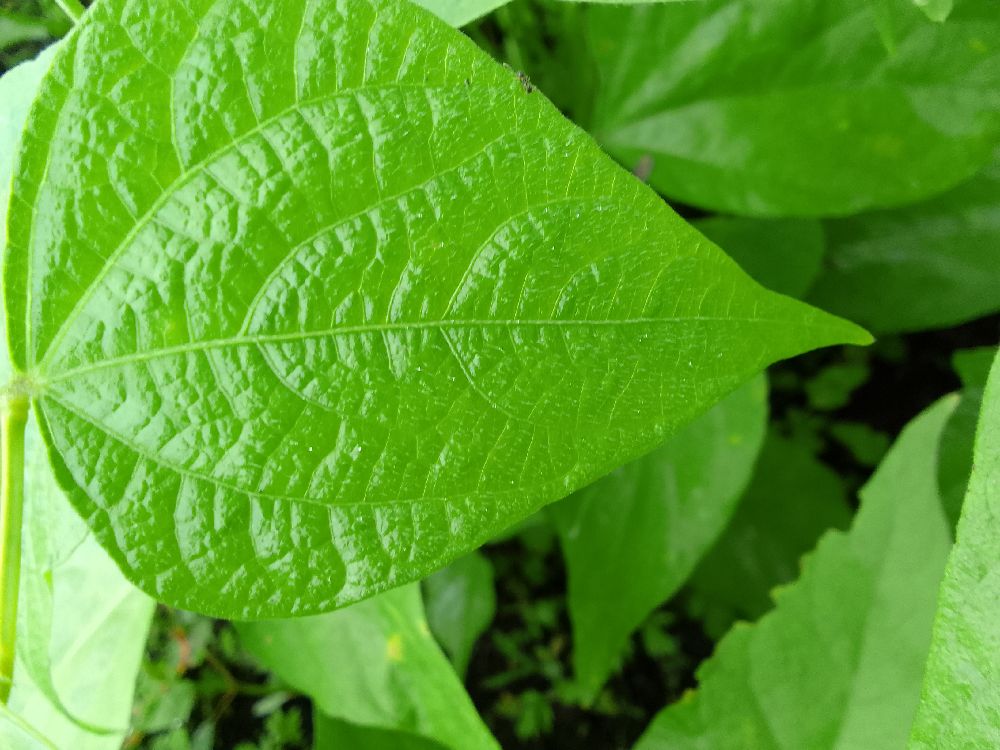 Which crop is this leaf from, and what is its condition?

common bean, healthy
